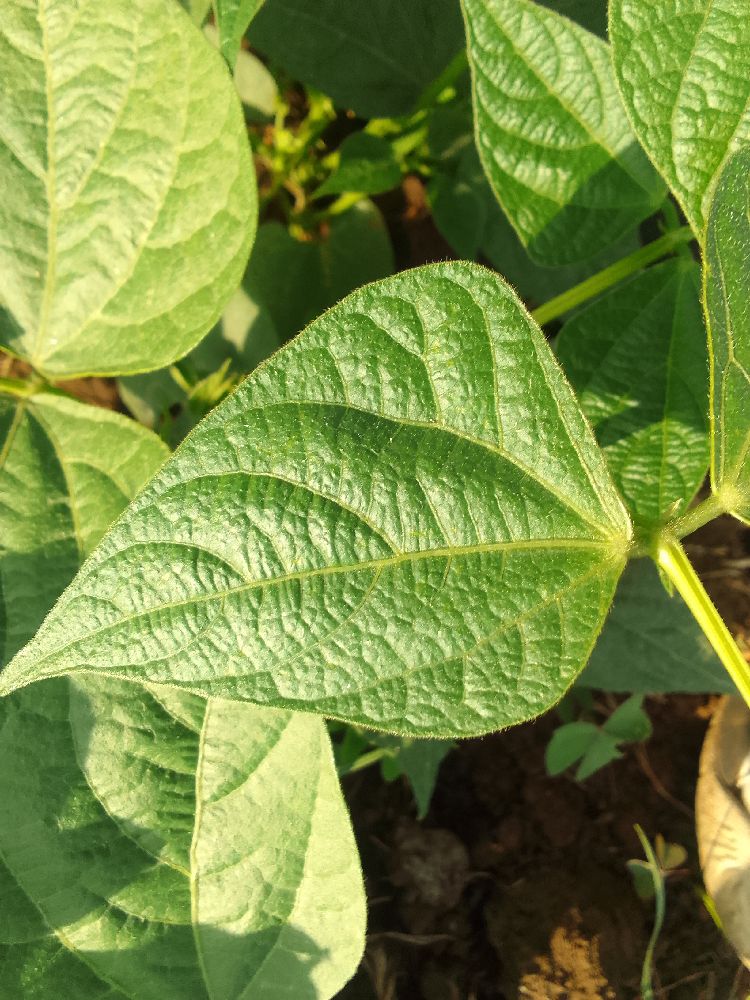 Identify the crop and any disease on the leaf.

common bean, healthy
